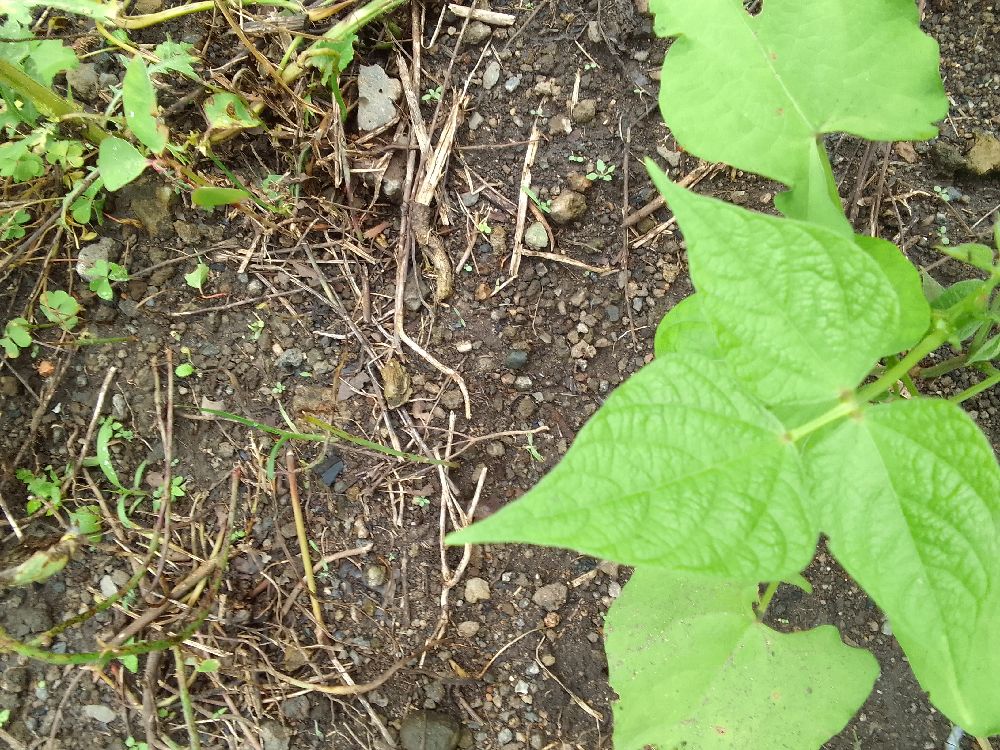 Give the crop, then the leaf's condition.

common bean, healthy
